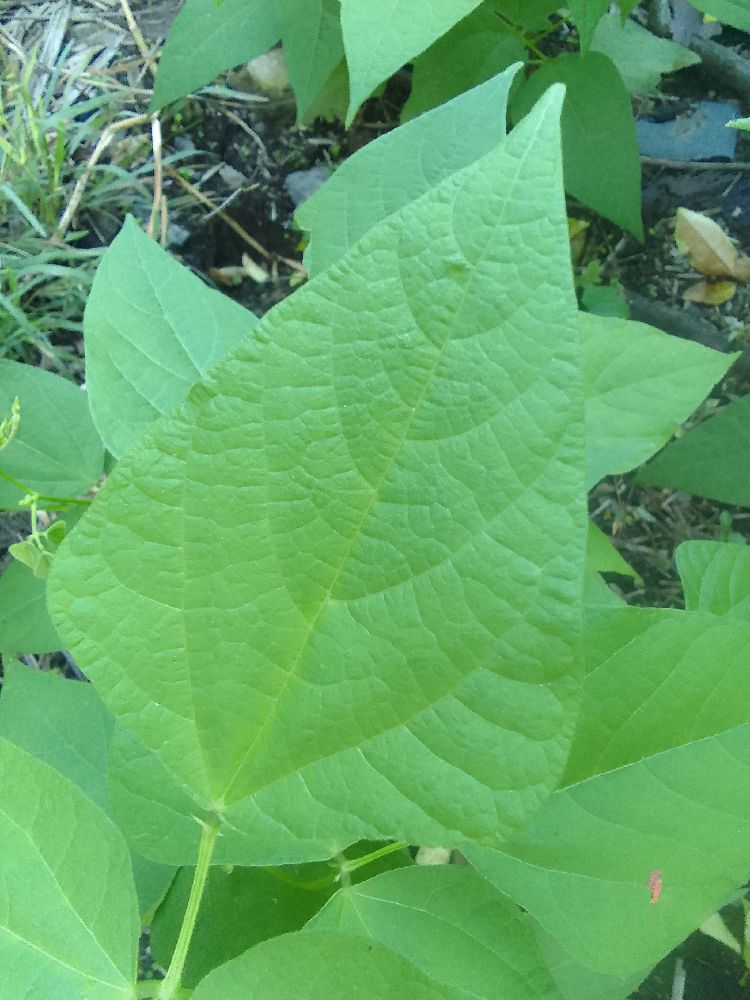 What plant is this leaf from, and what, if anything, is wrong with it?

common bean, healthy
